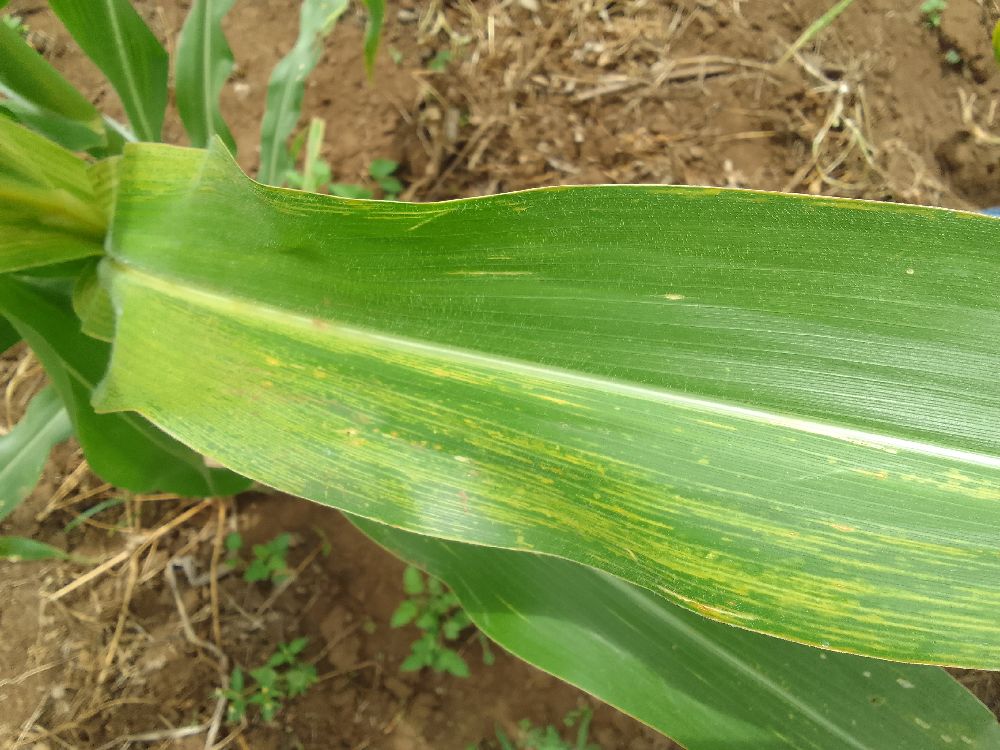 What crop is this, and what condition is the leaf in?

maize, maize lethal necrosis
